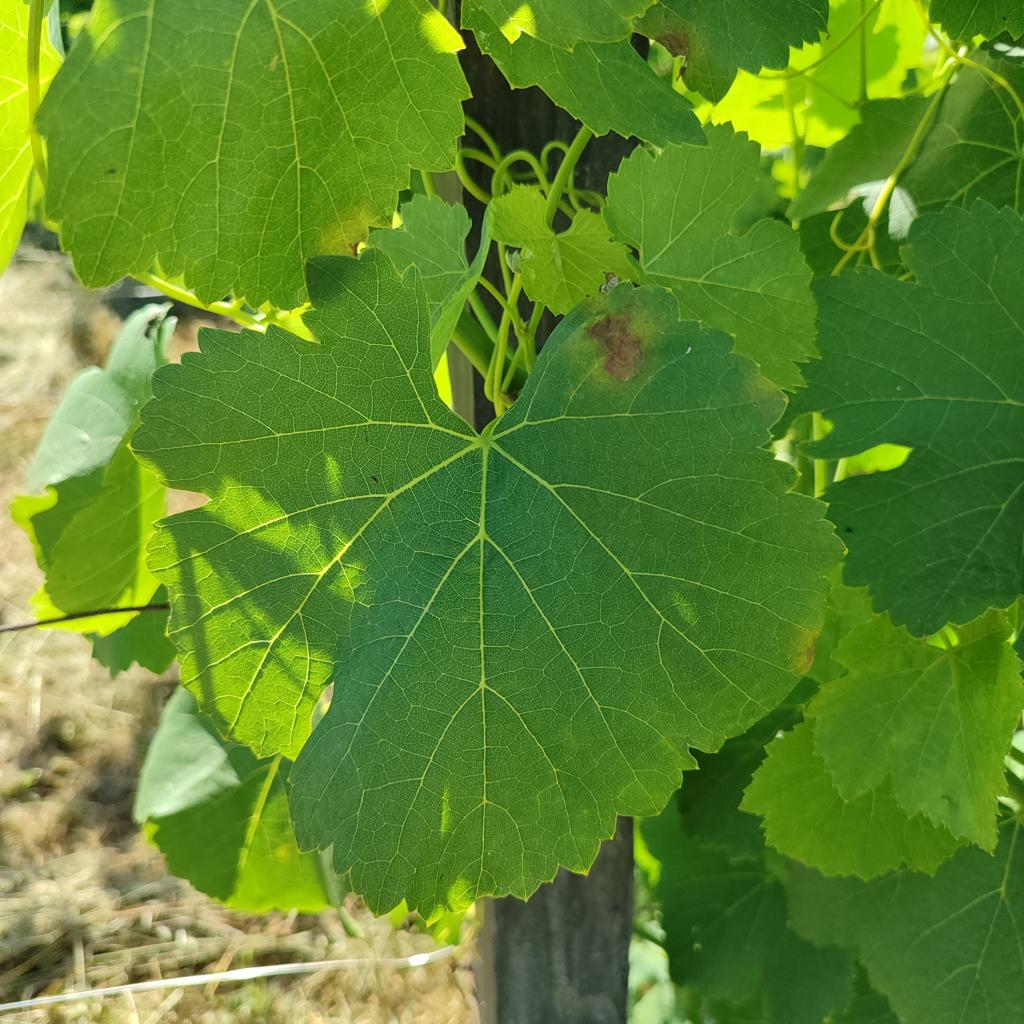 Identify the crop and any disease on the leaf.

grapevine, downy mildew
